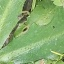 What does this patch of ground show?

structured weed
